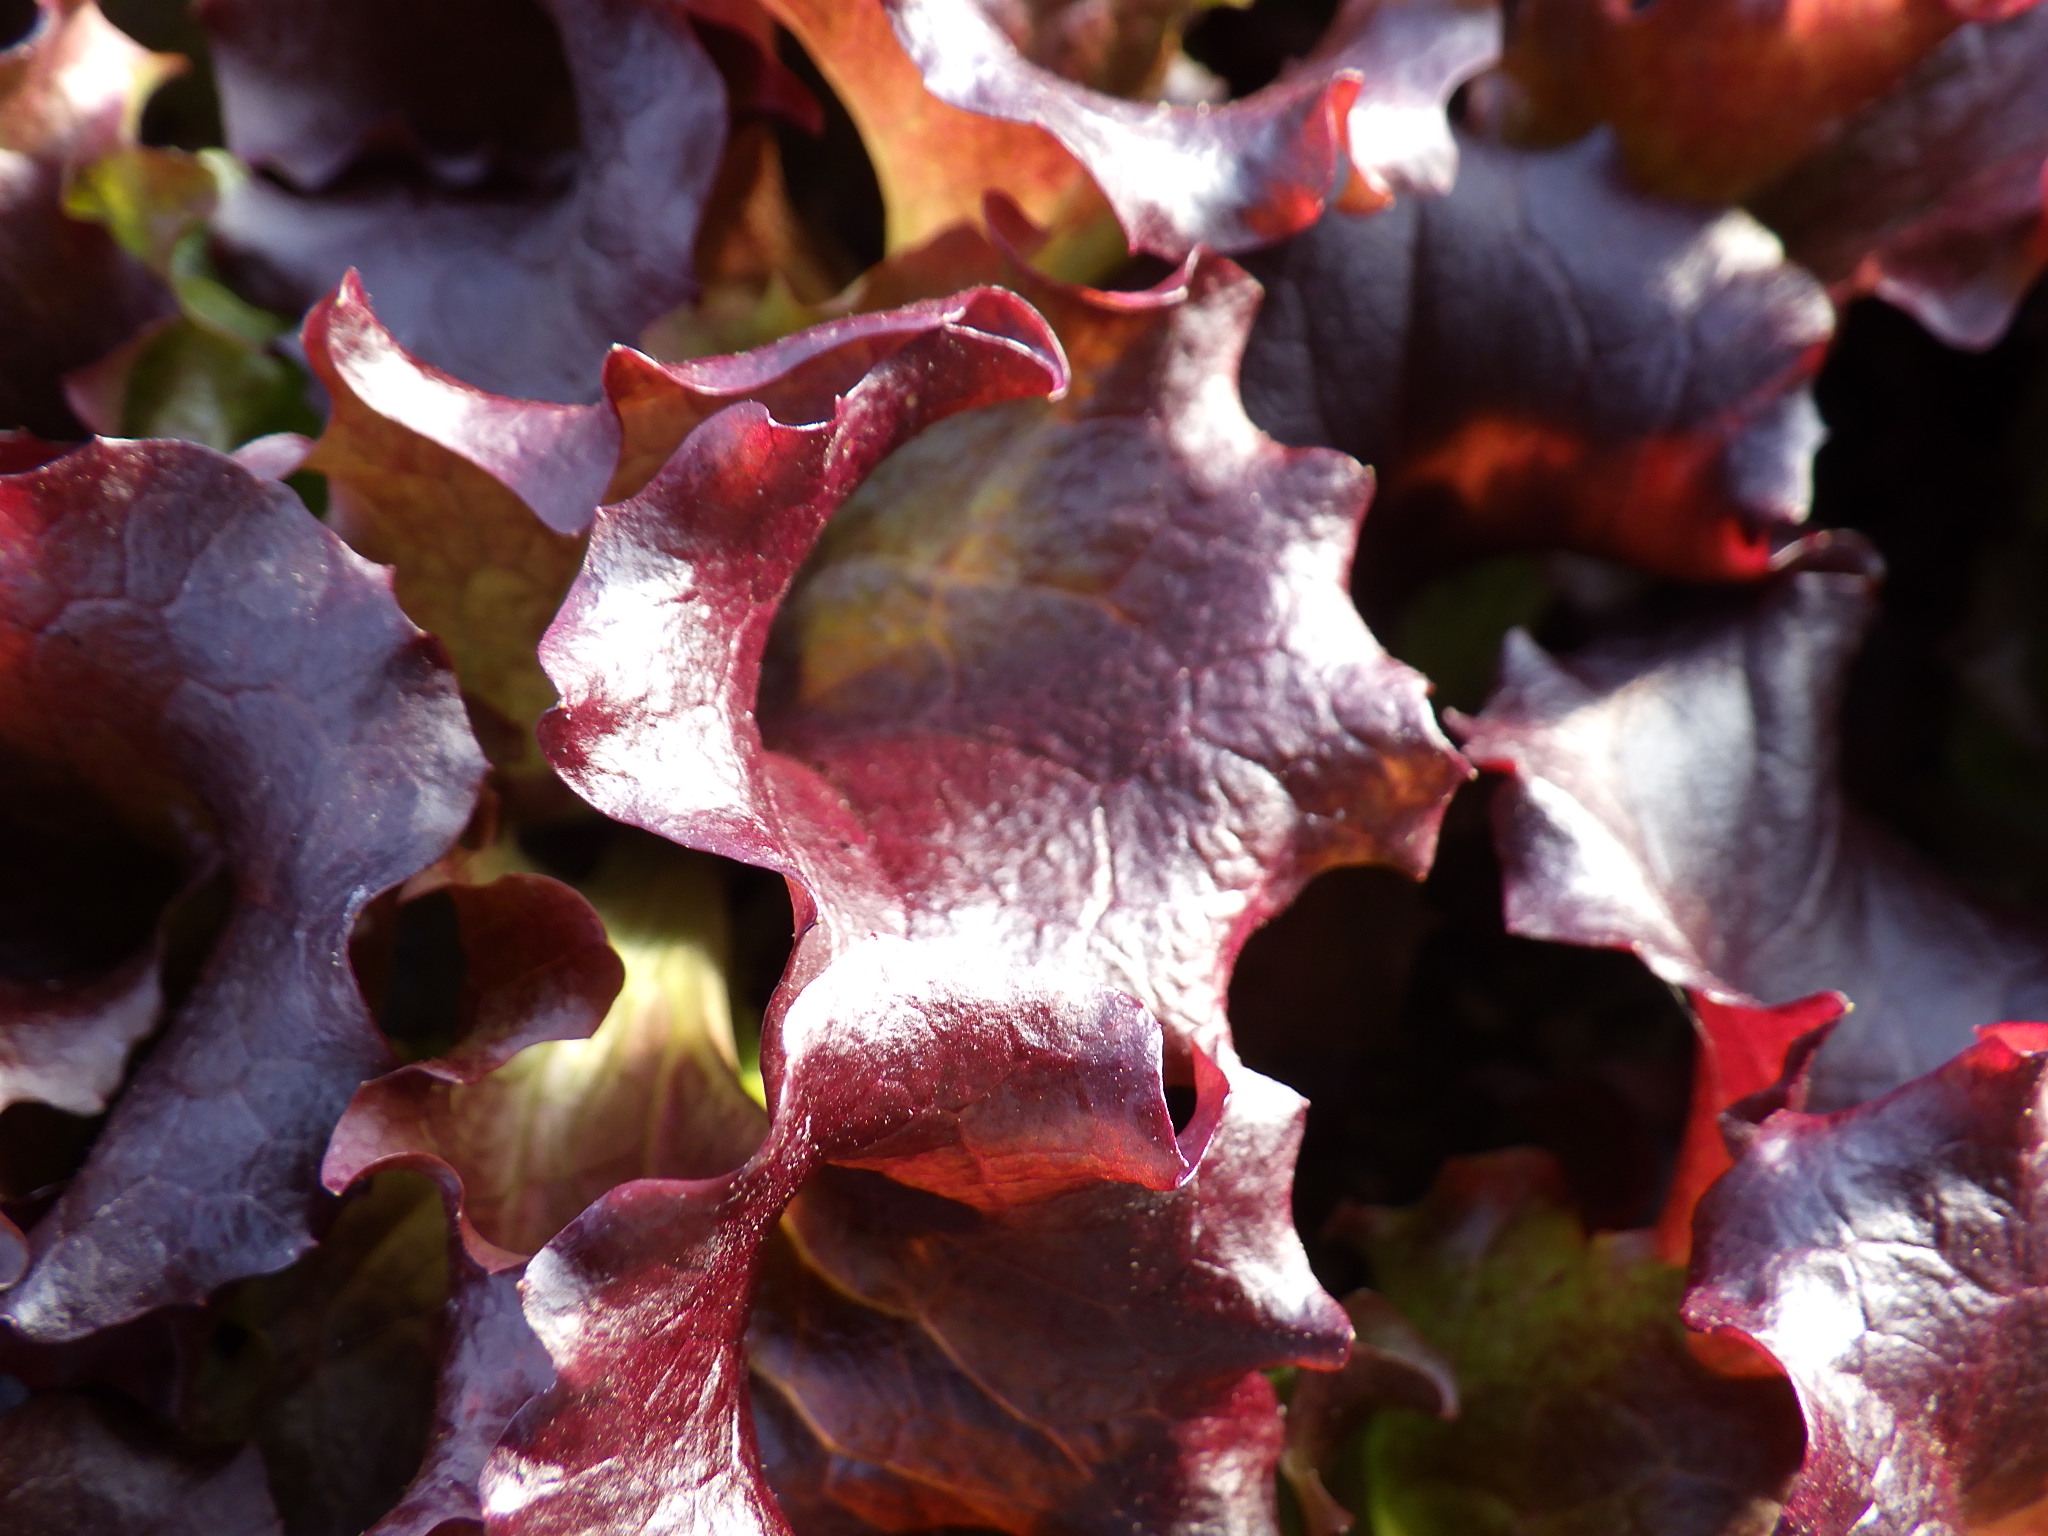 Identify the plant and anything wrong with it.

lettuce, healthy
